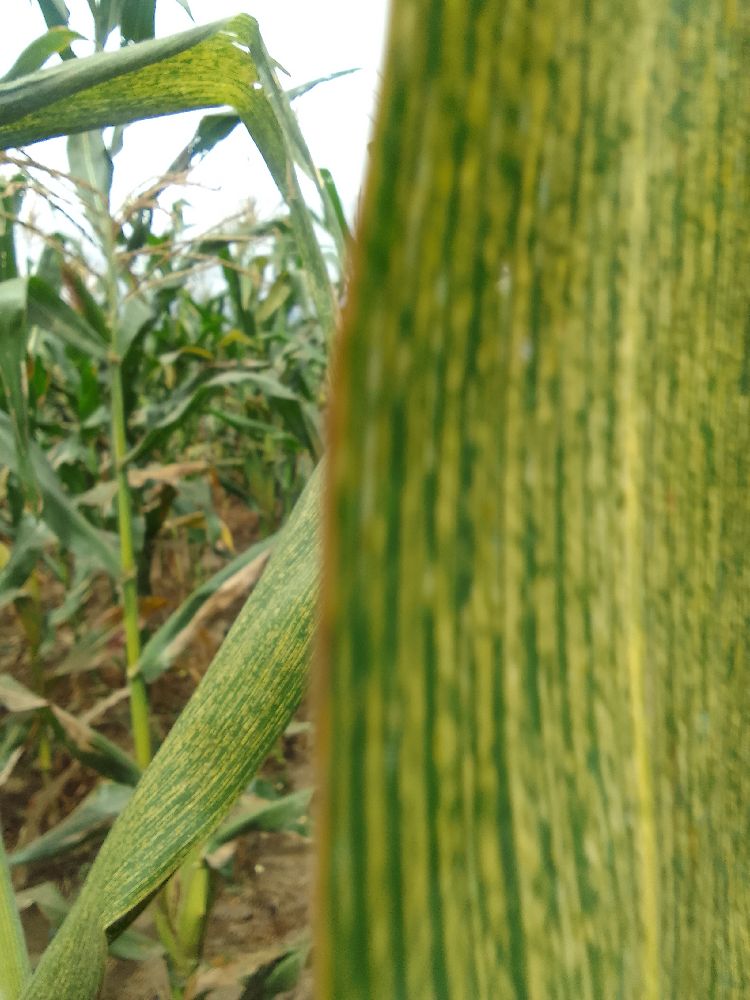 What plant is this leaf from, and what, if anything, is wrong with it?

maize, maize streak virus
